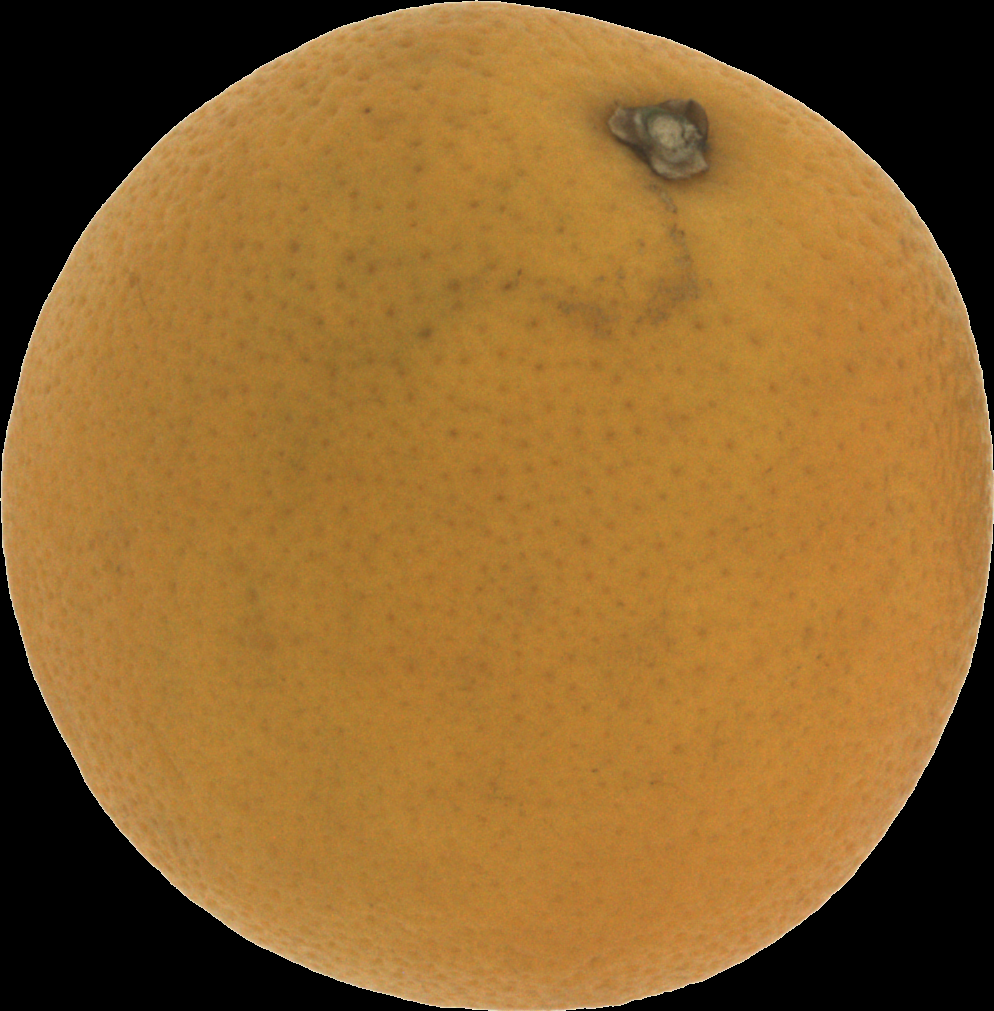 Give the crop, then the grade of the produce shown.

orange, bad
